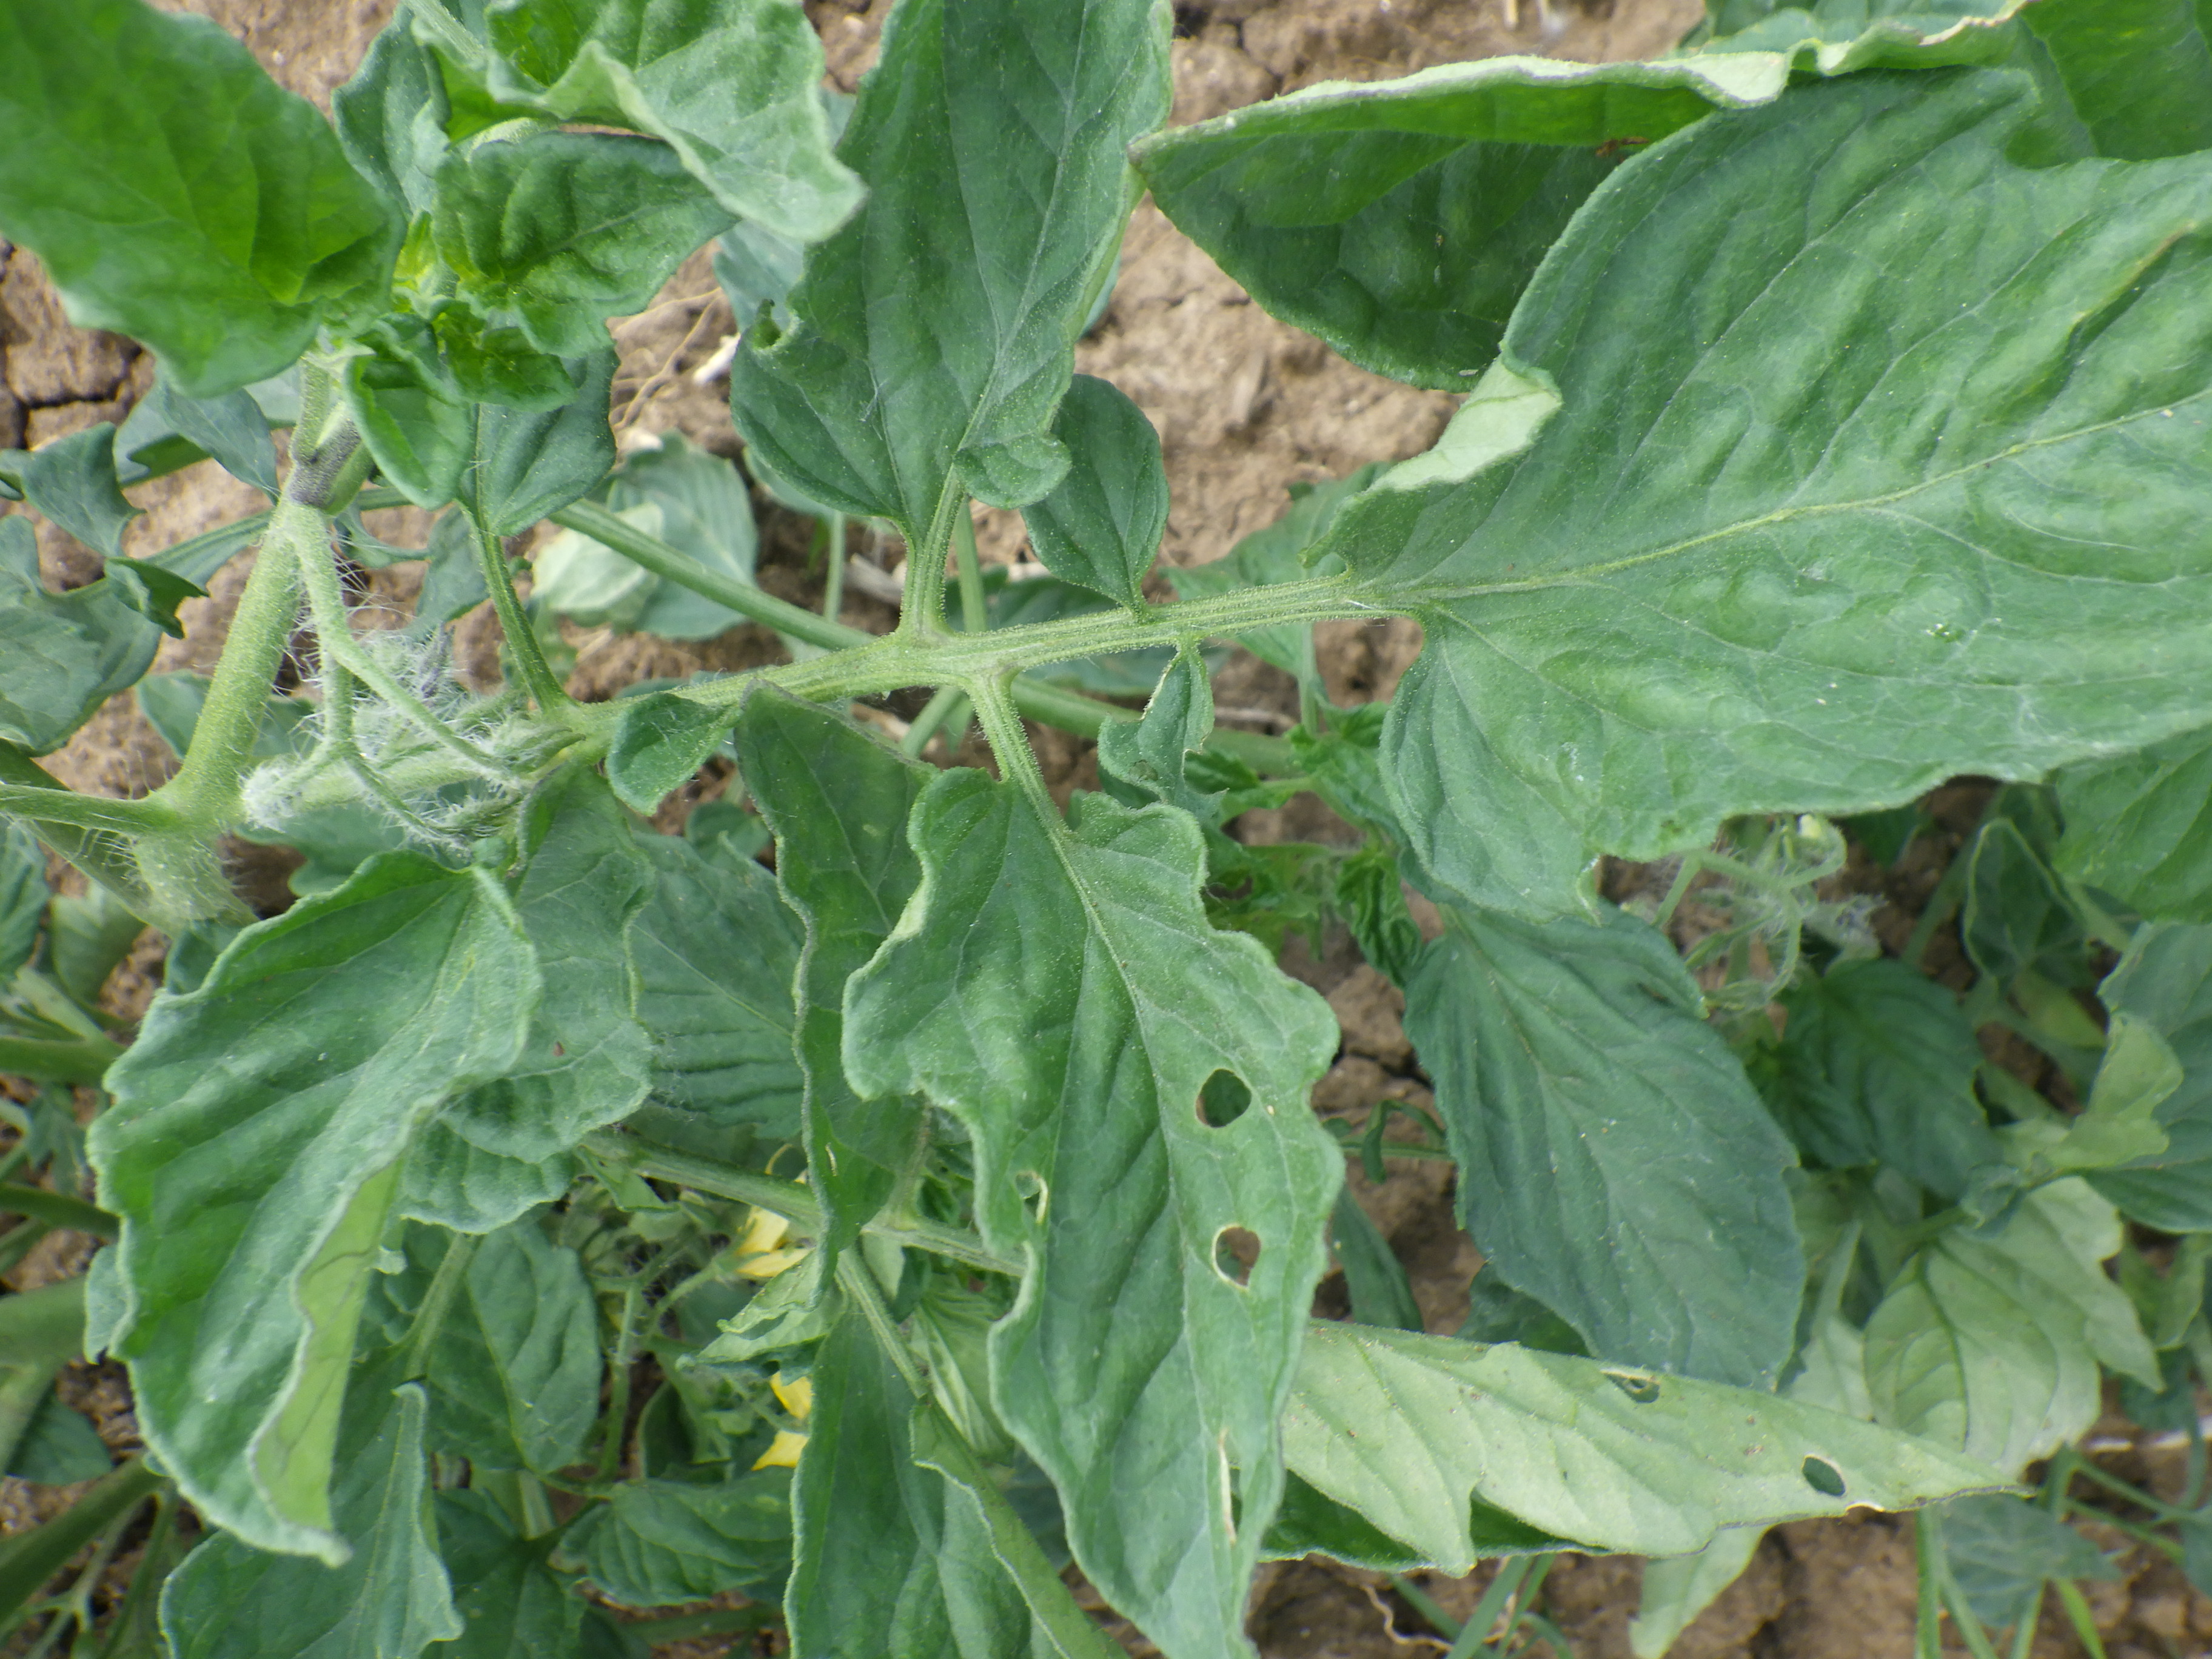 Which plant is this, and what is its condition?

tomato, phytophagous
